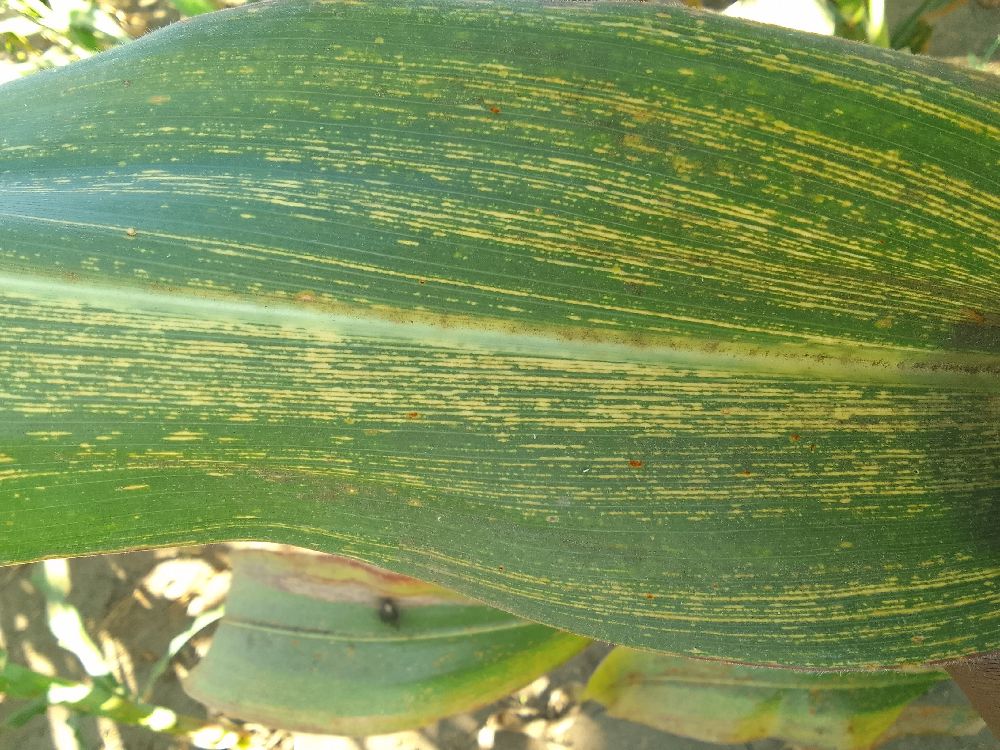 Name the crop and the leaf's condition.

maize, maize streak virus
